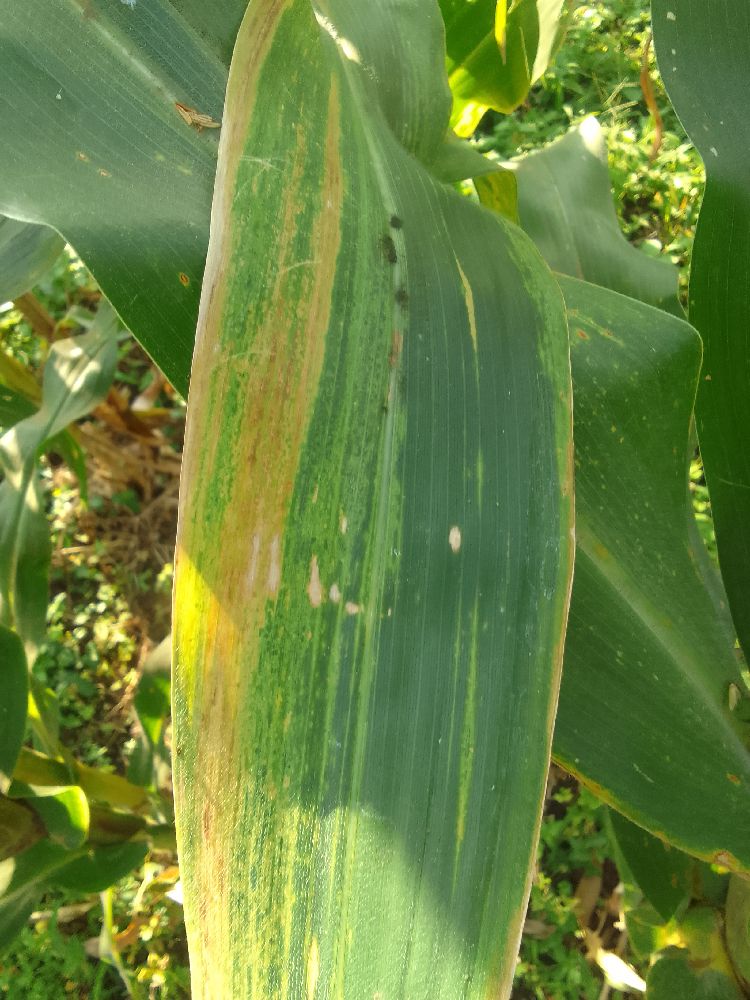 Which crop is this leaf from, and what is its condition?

maize, maize lethal necrosis
